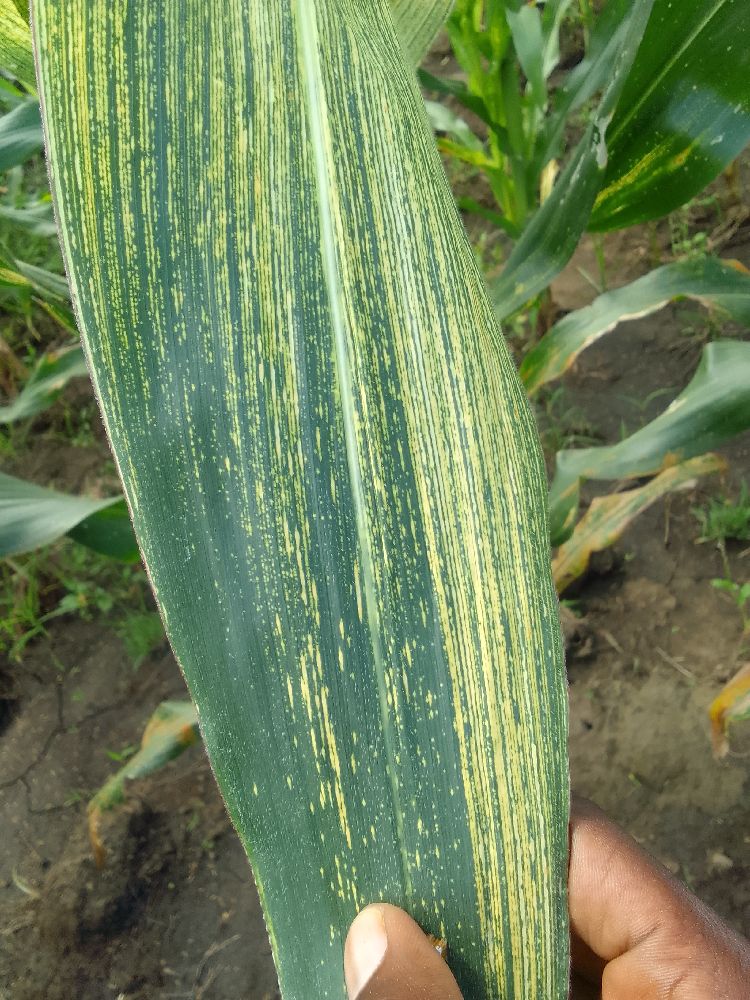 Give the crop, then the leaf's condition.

maize, maize streak virus
